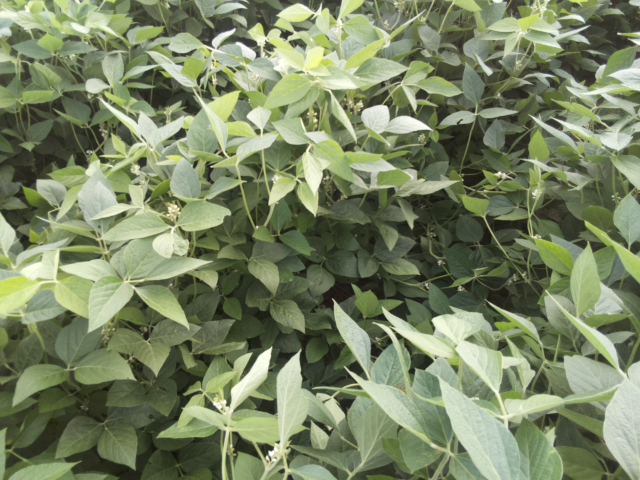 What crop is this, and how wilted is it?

soybean, leaves with no wilting
